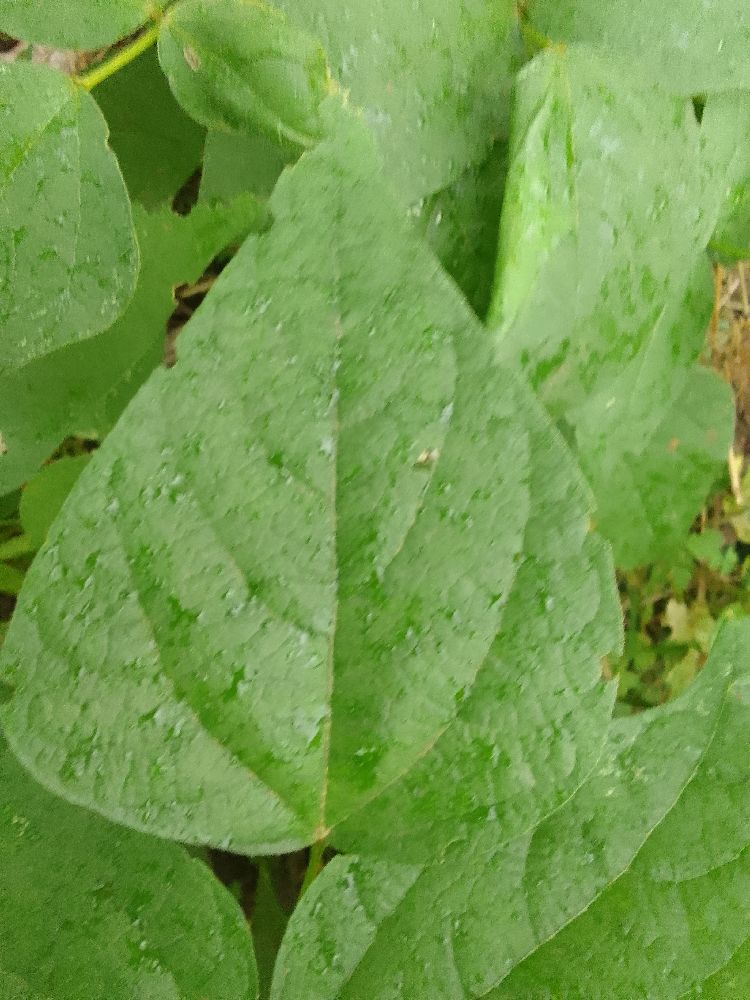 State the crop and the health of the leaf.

common bean, healthy
